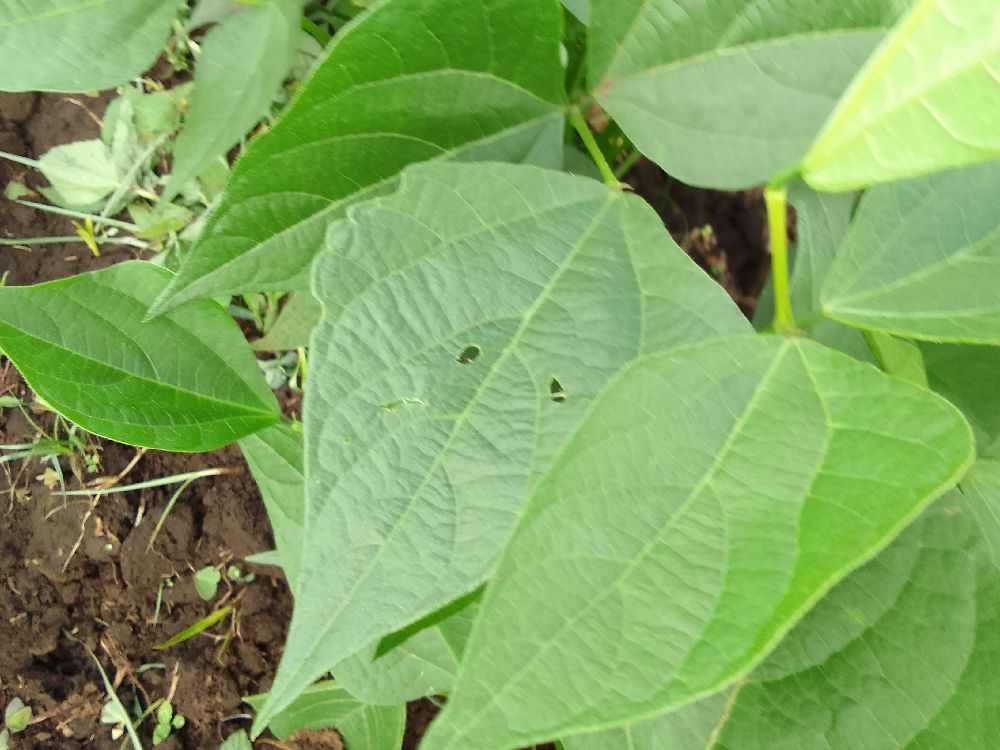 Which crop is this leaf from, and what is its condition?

common bean, healthy
